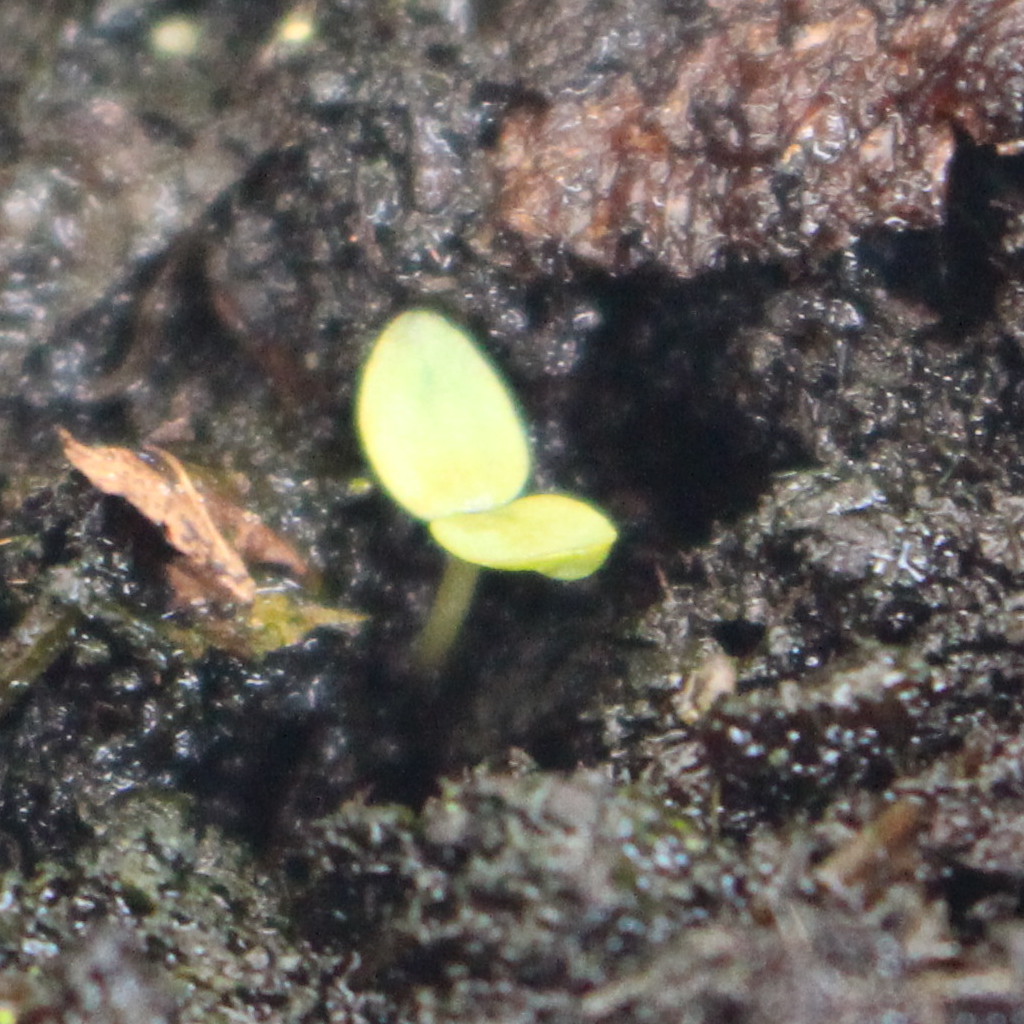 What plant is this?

Veronica persica
